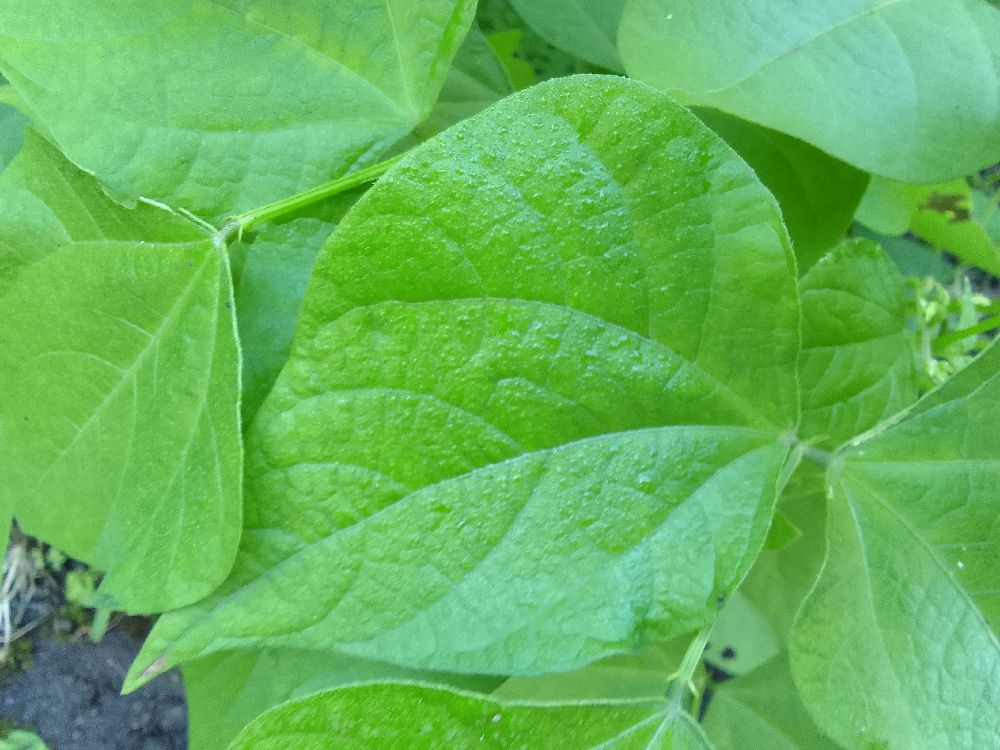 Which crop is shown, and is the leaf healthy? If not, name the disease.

common bean, healthy
